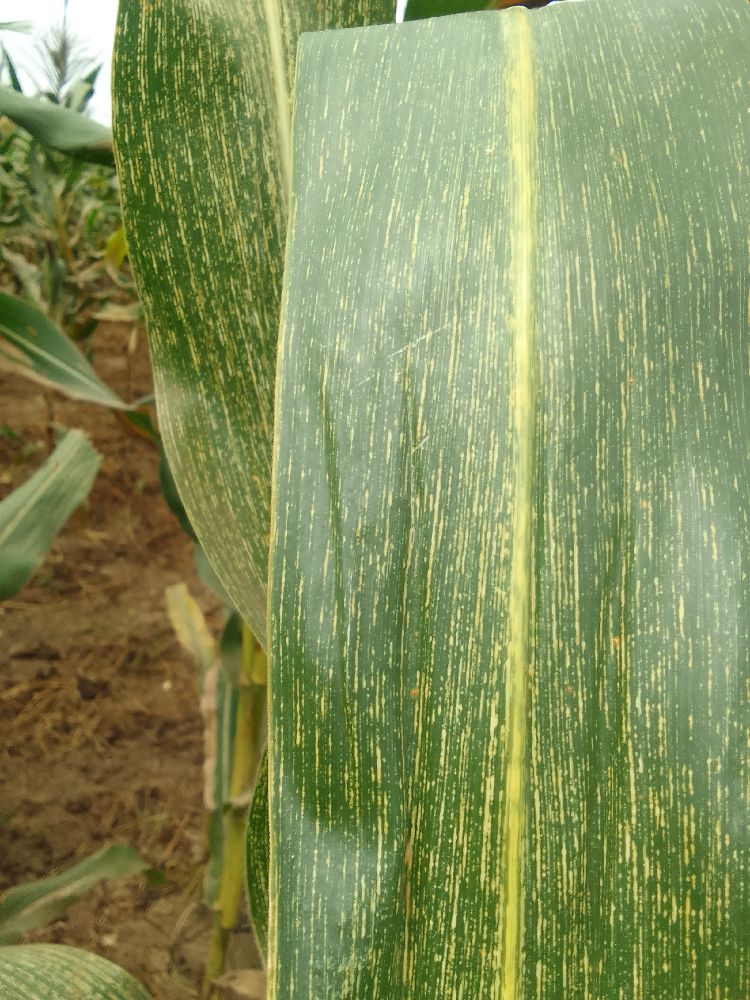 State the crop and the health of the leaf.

maize, maize streak virus
